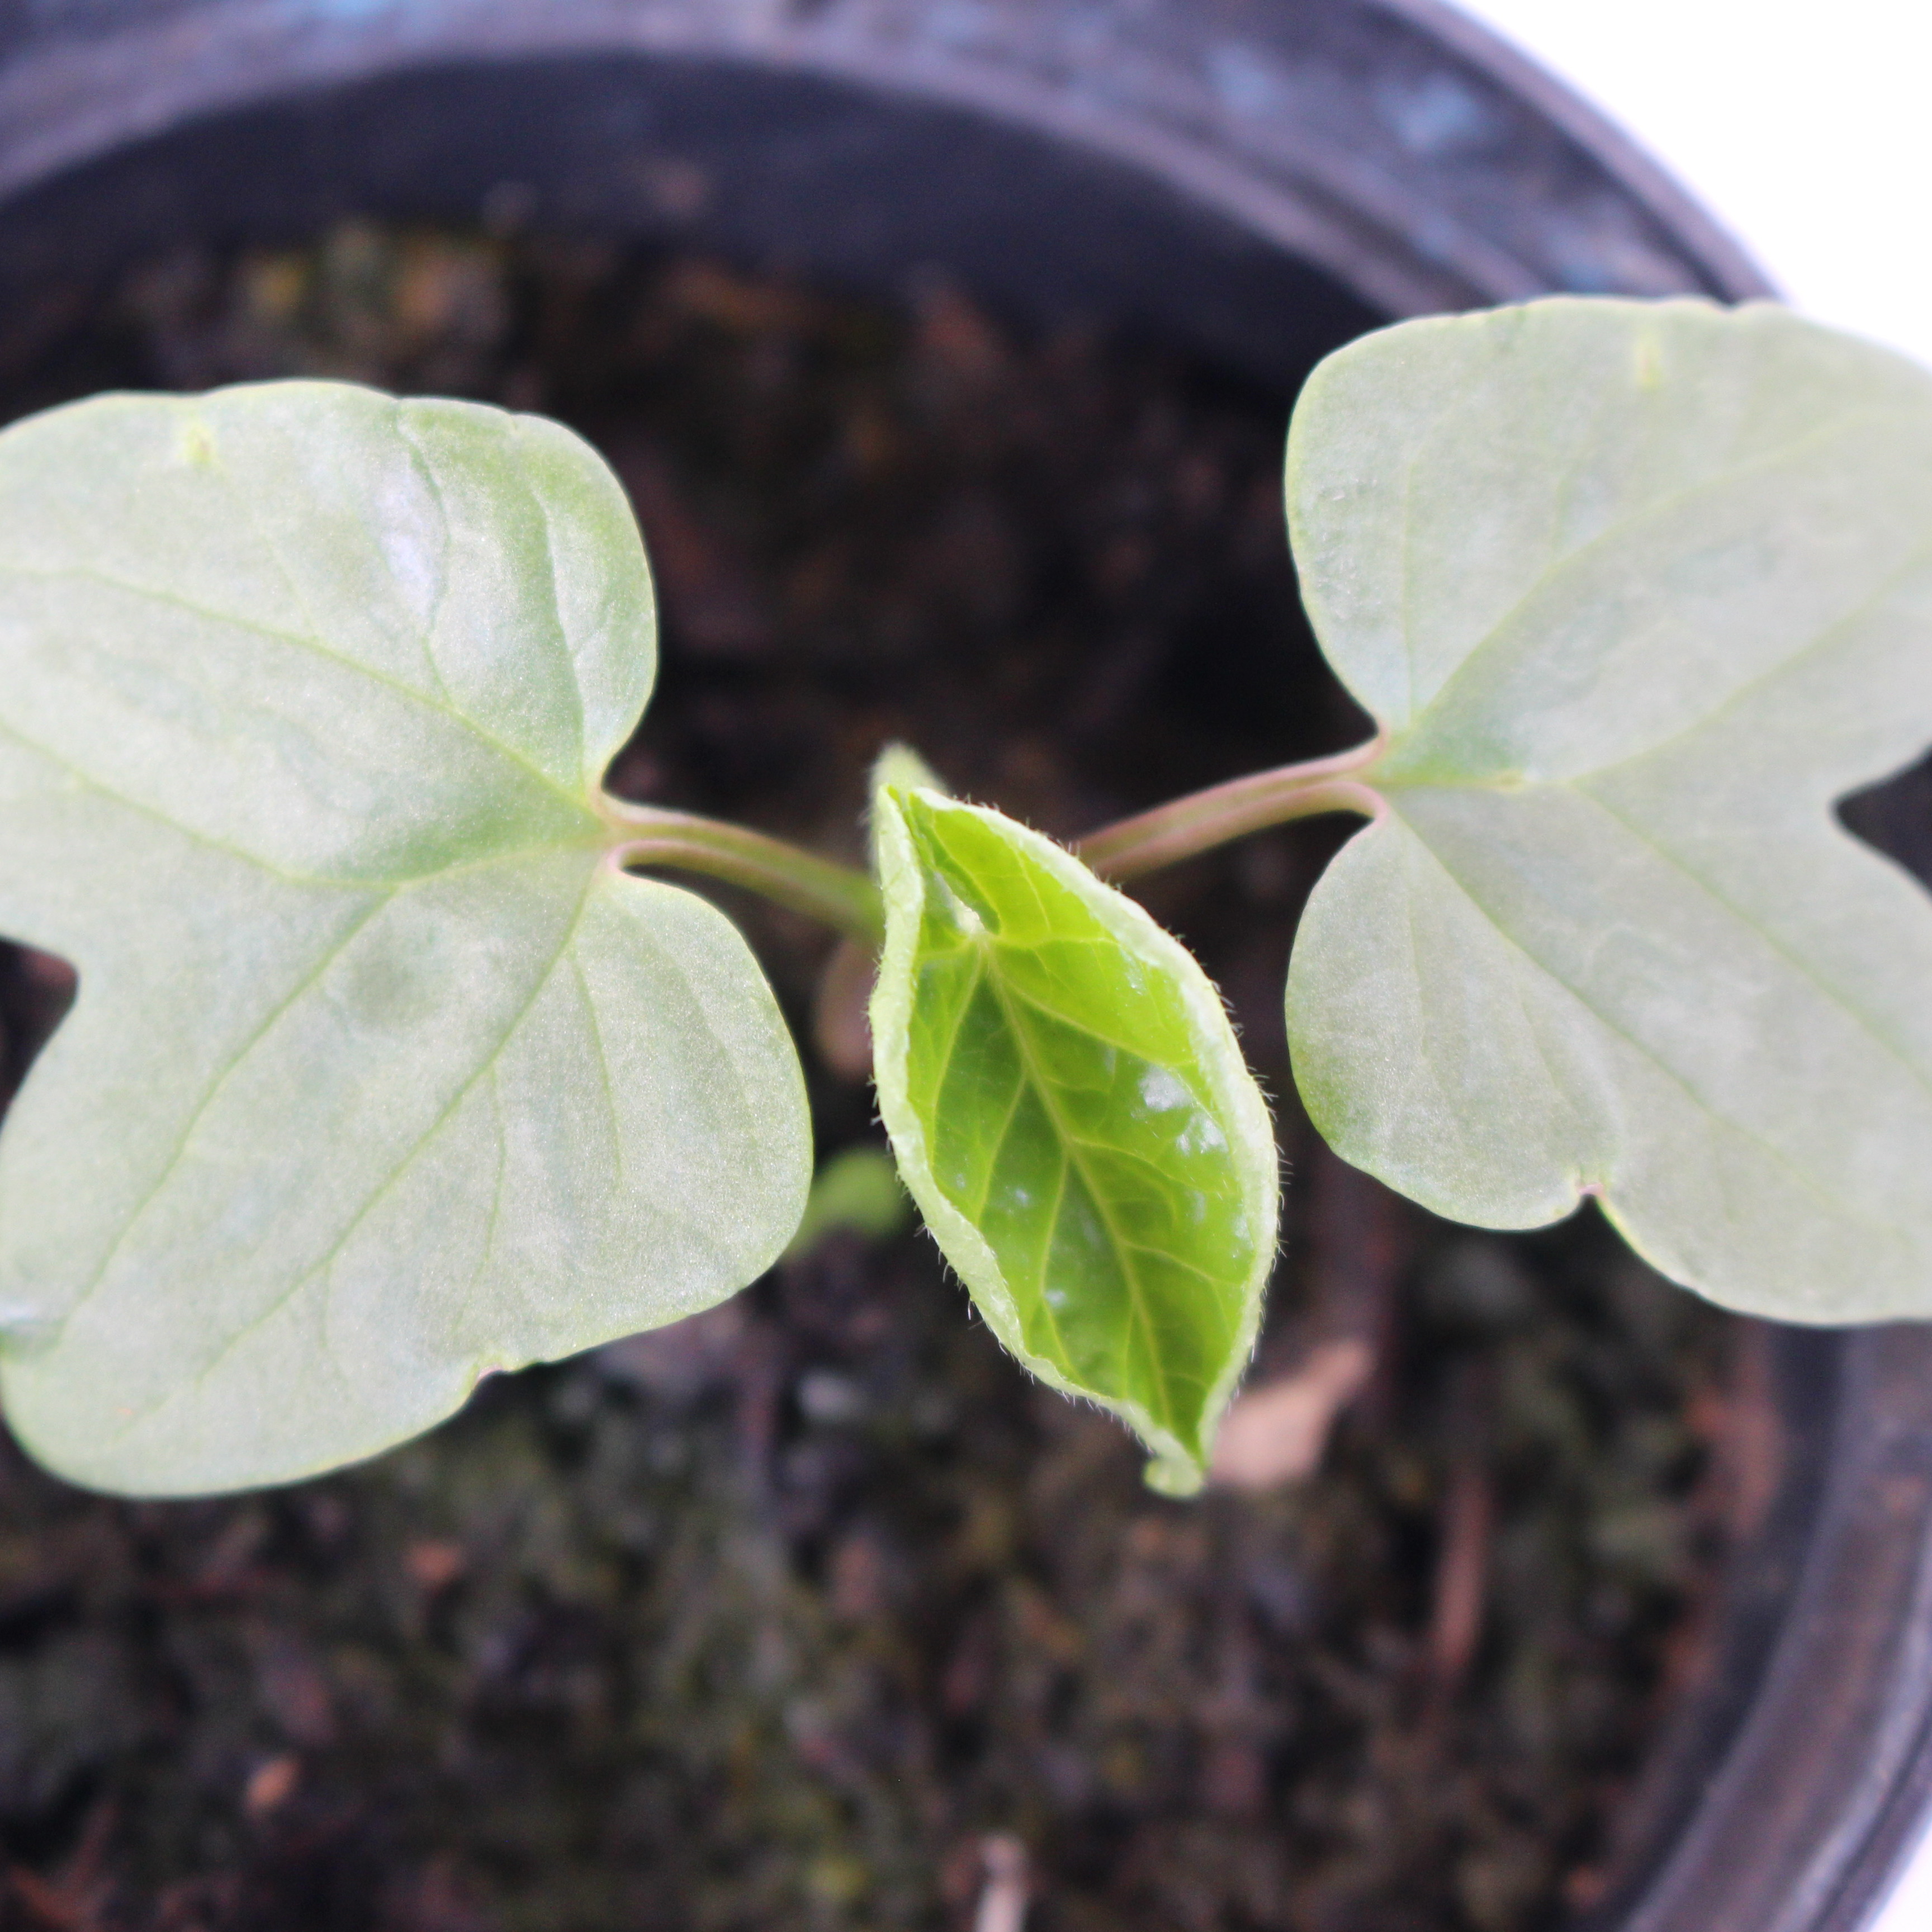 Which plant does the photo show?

Convolvulus arvensis
